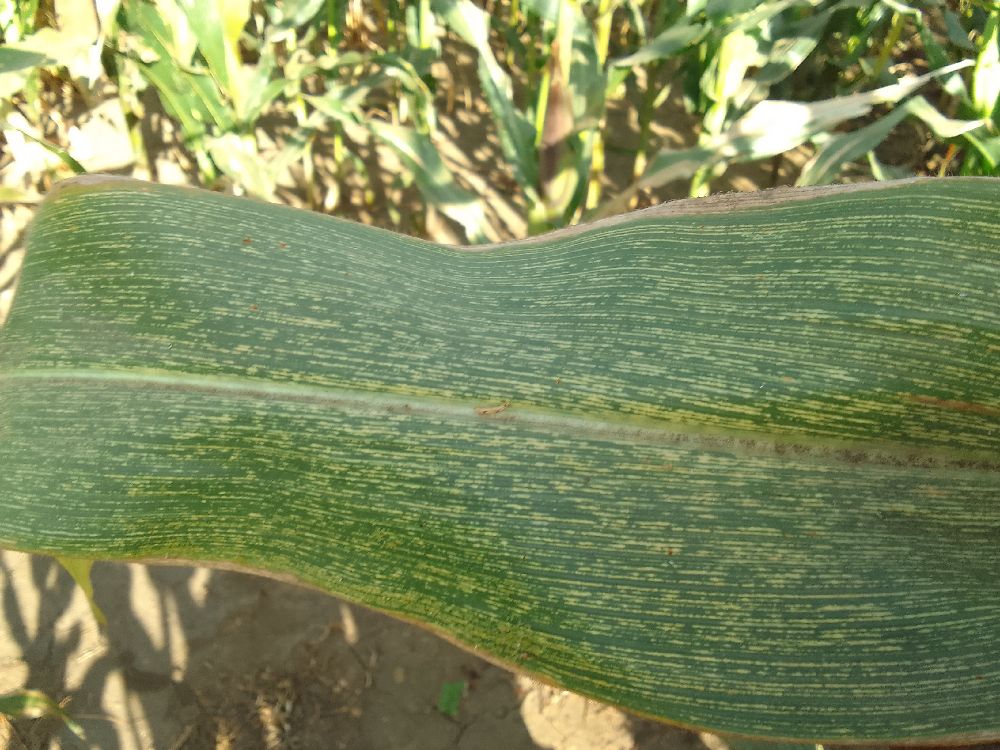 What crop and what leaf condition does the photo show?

maize, maize streak virus
